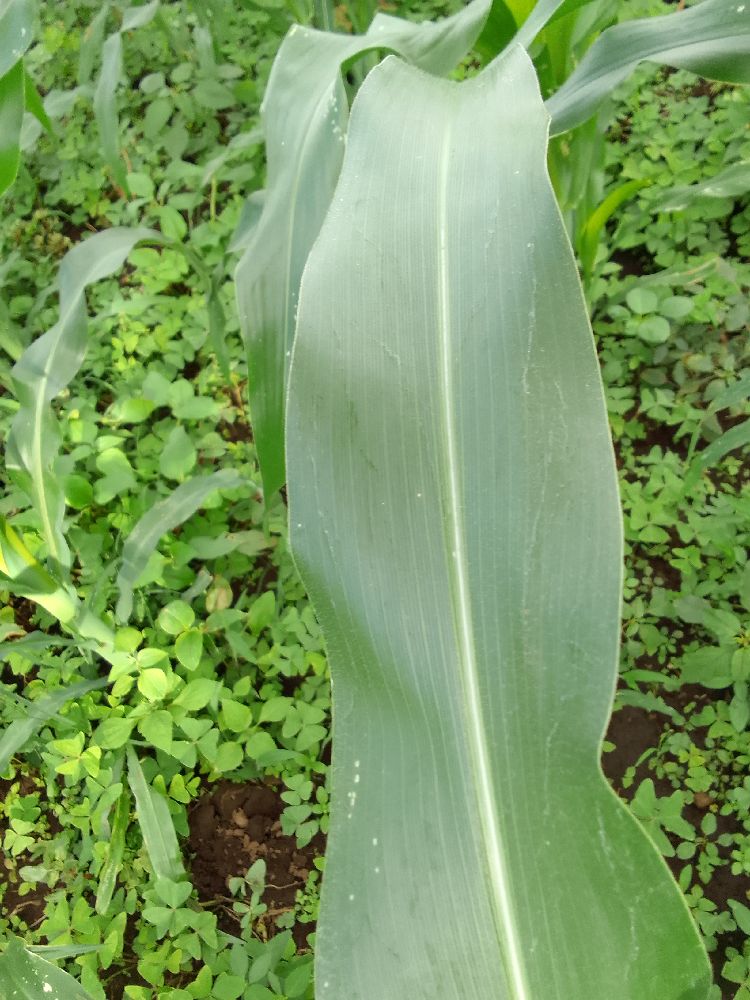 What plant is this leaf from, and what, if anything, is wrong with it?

maize, healthy
